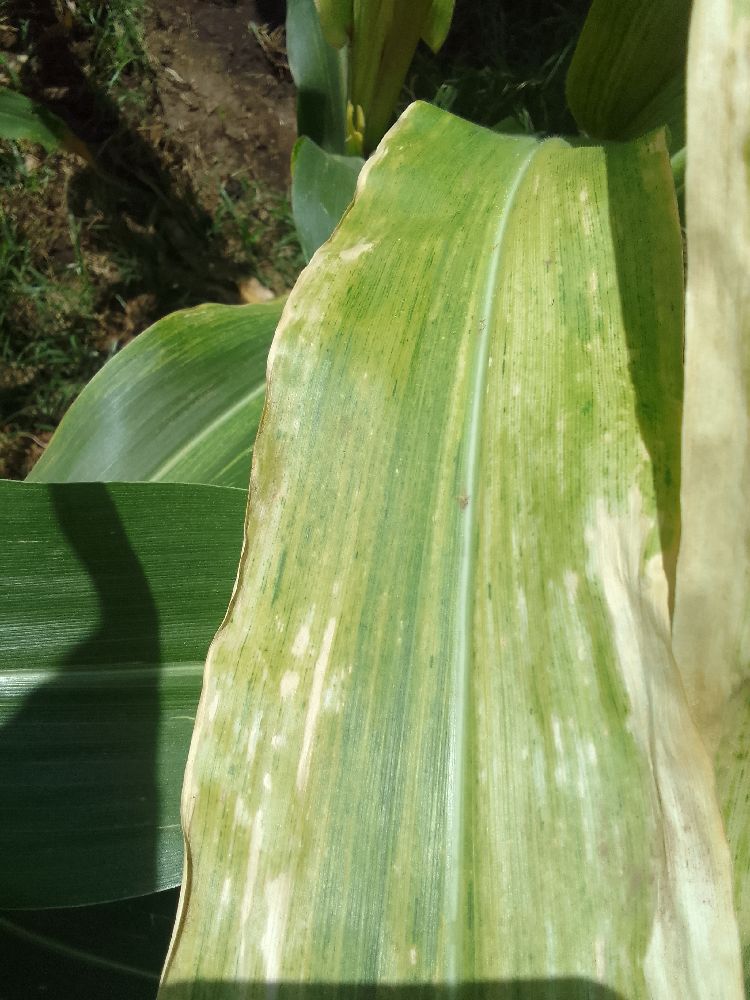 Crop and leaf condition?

maize, maize lethal necrosis
